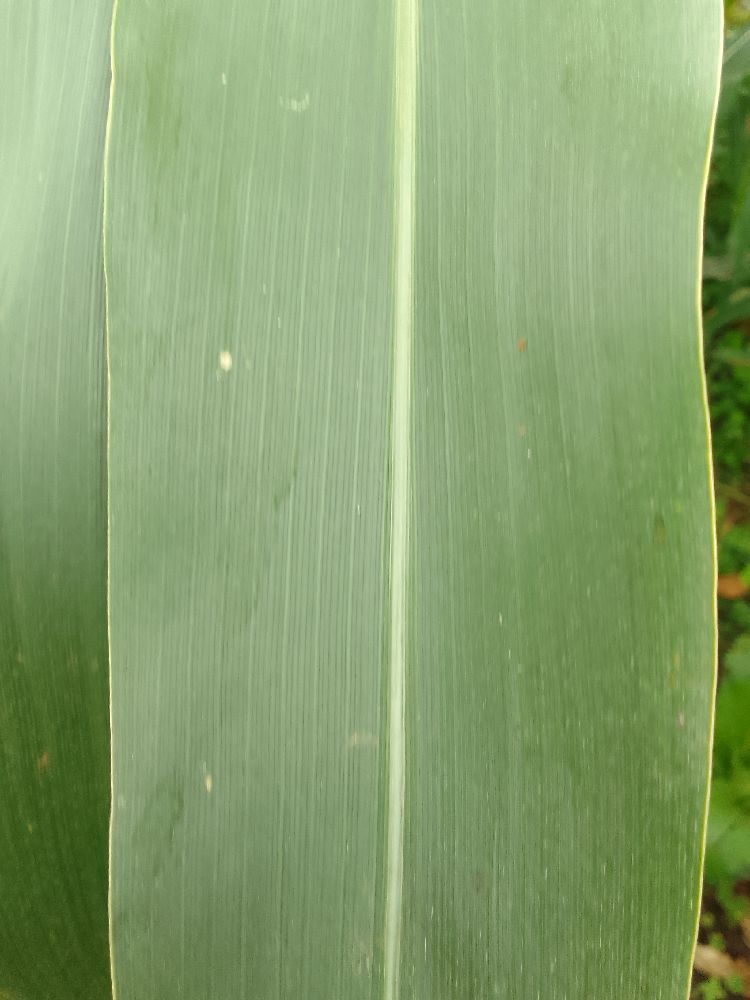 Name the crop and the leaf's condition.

maize, healthy
